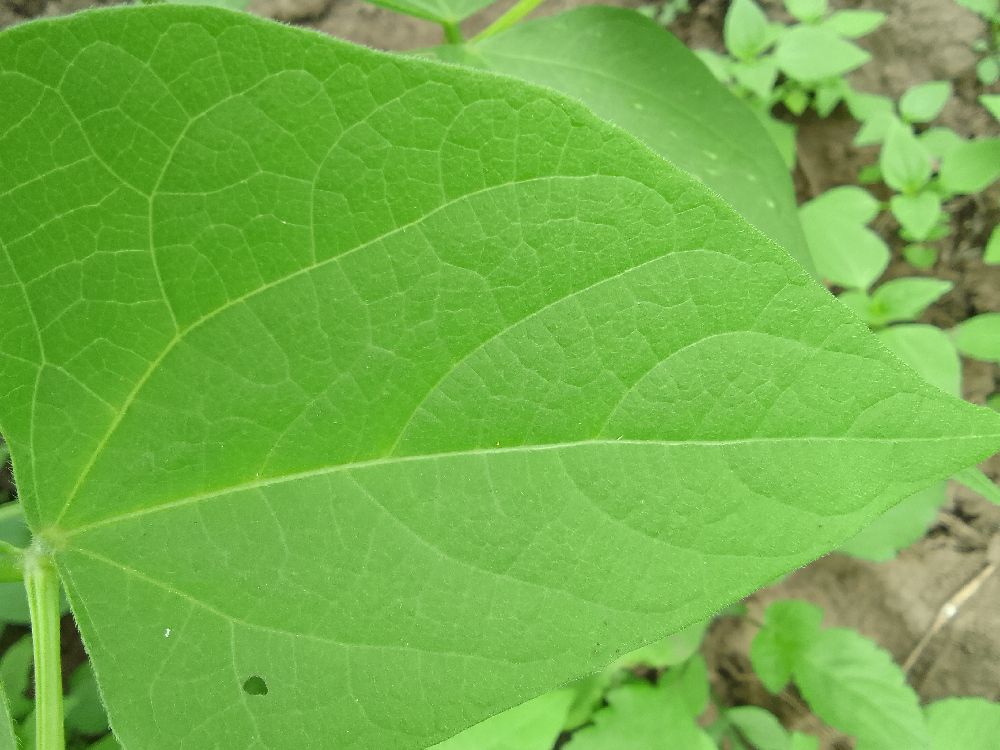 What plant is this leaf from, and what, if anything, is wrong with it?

common bean, healthy
